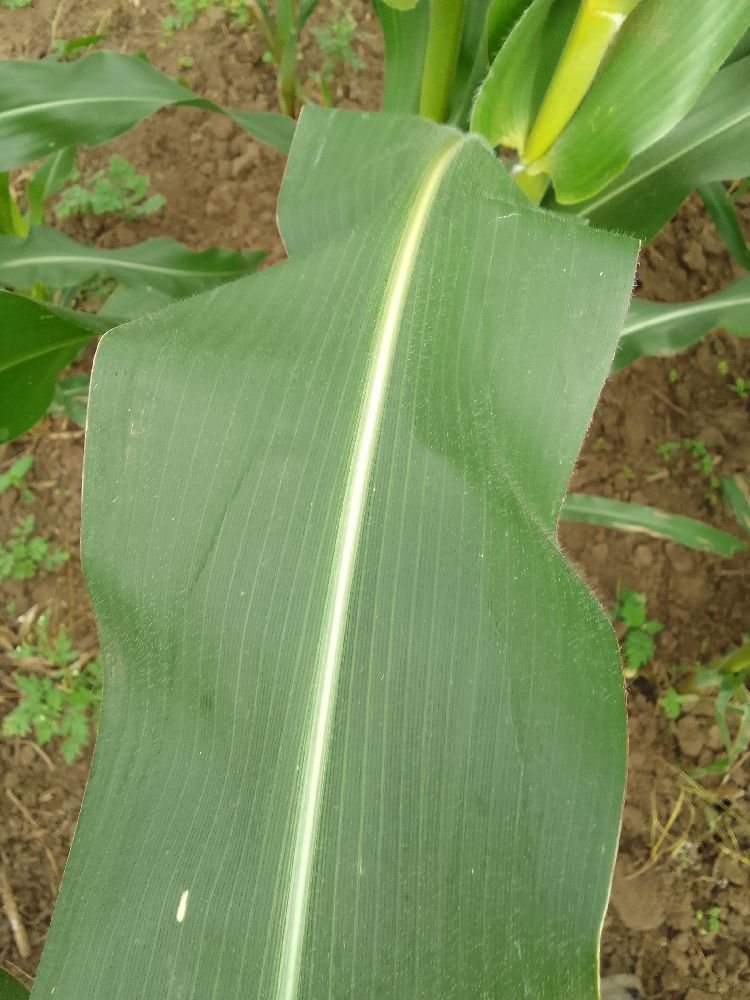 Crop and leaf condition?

maize, healthy
